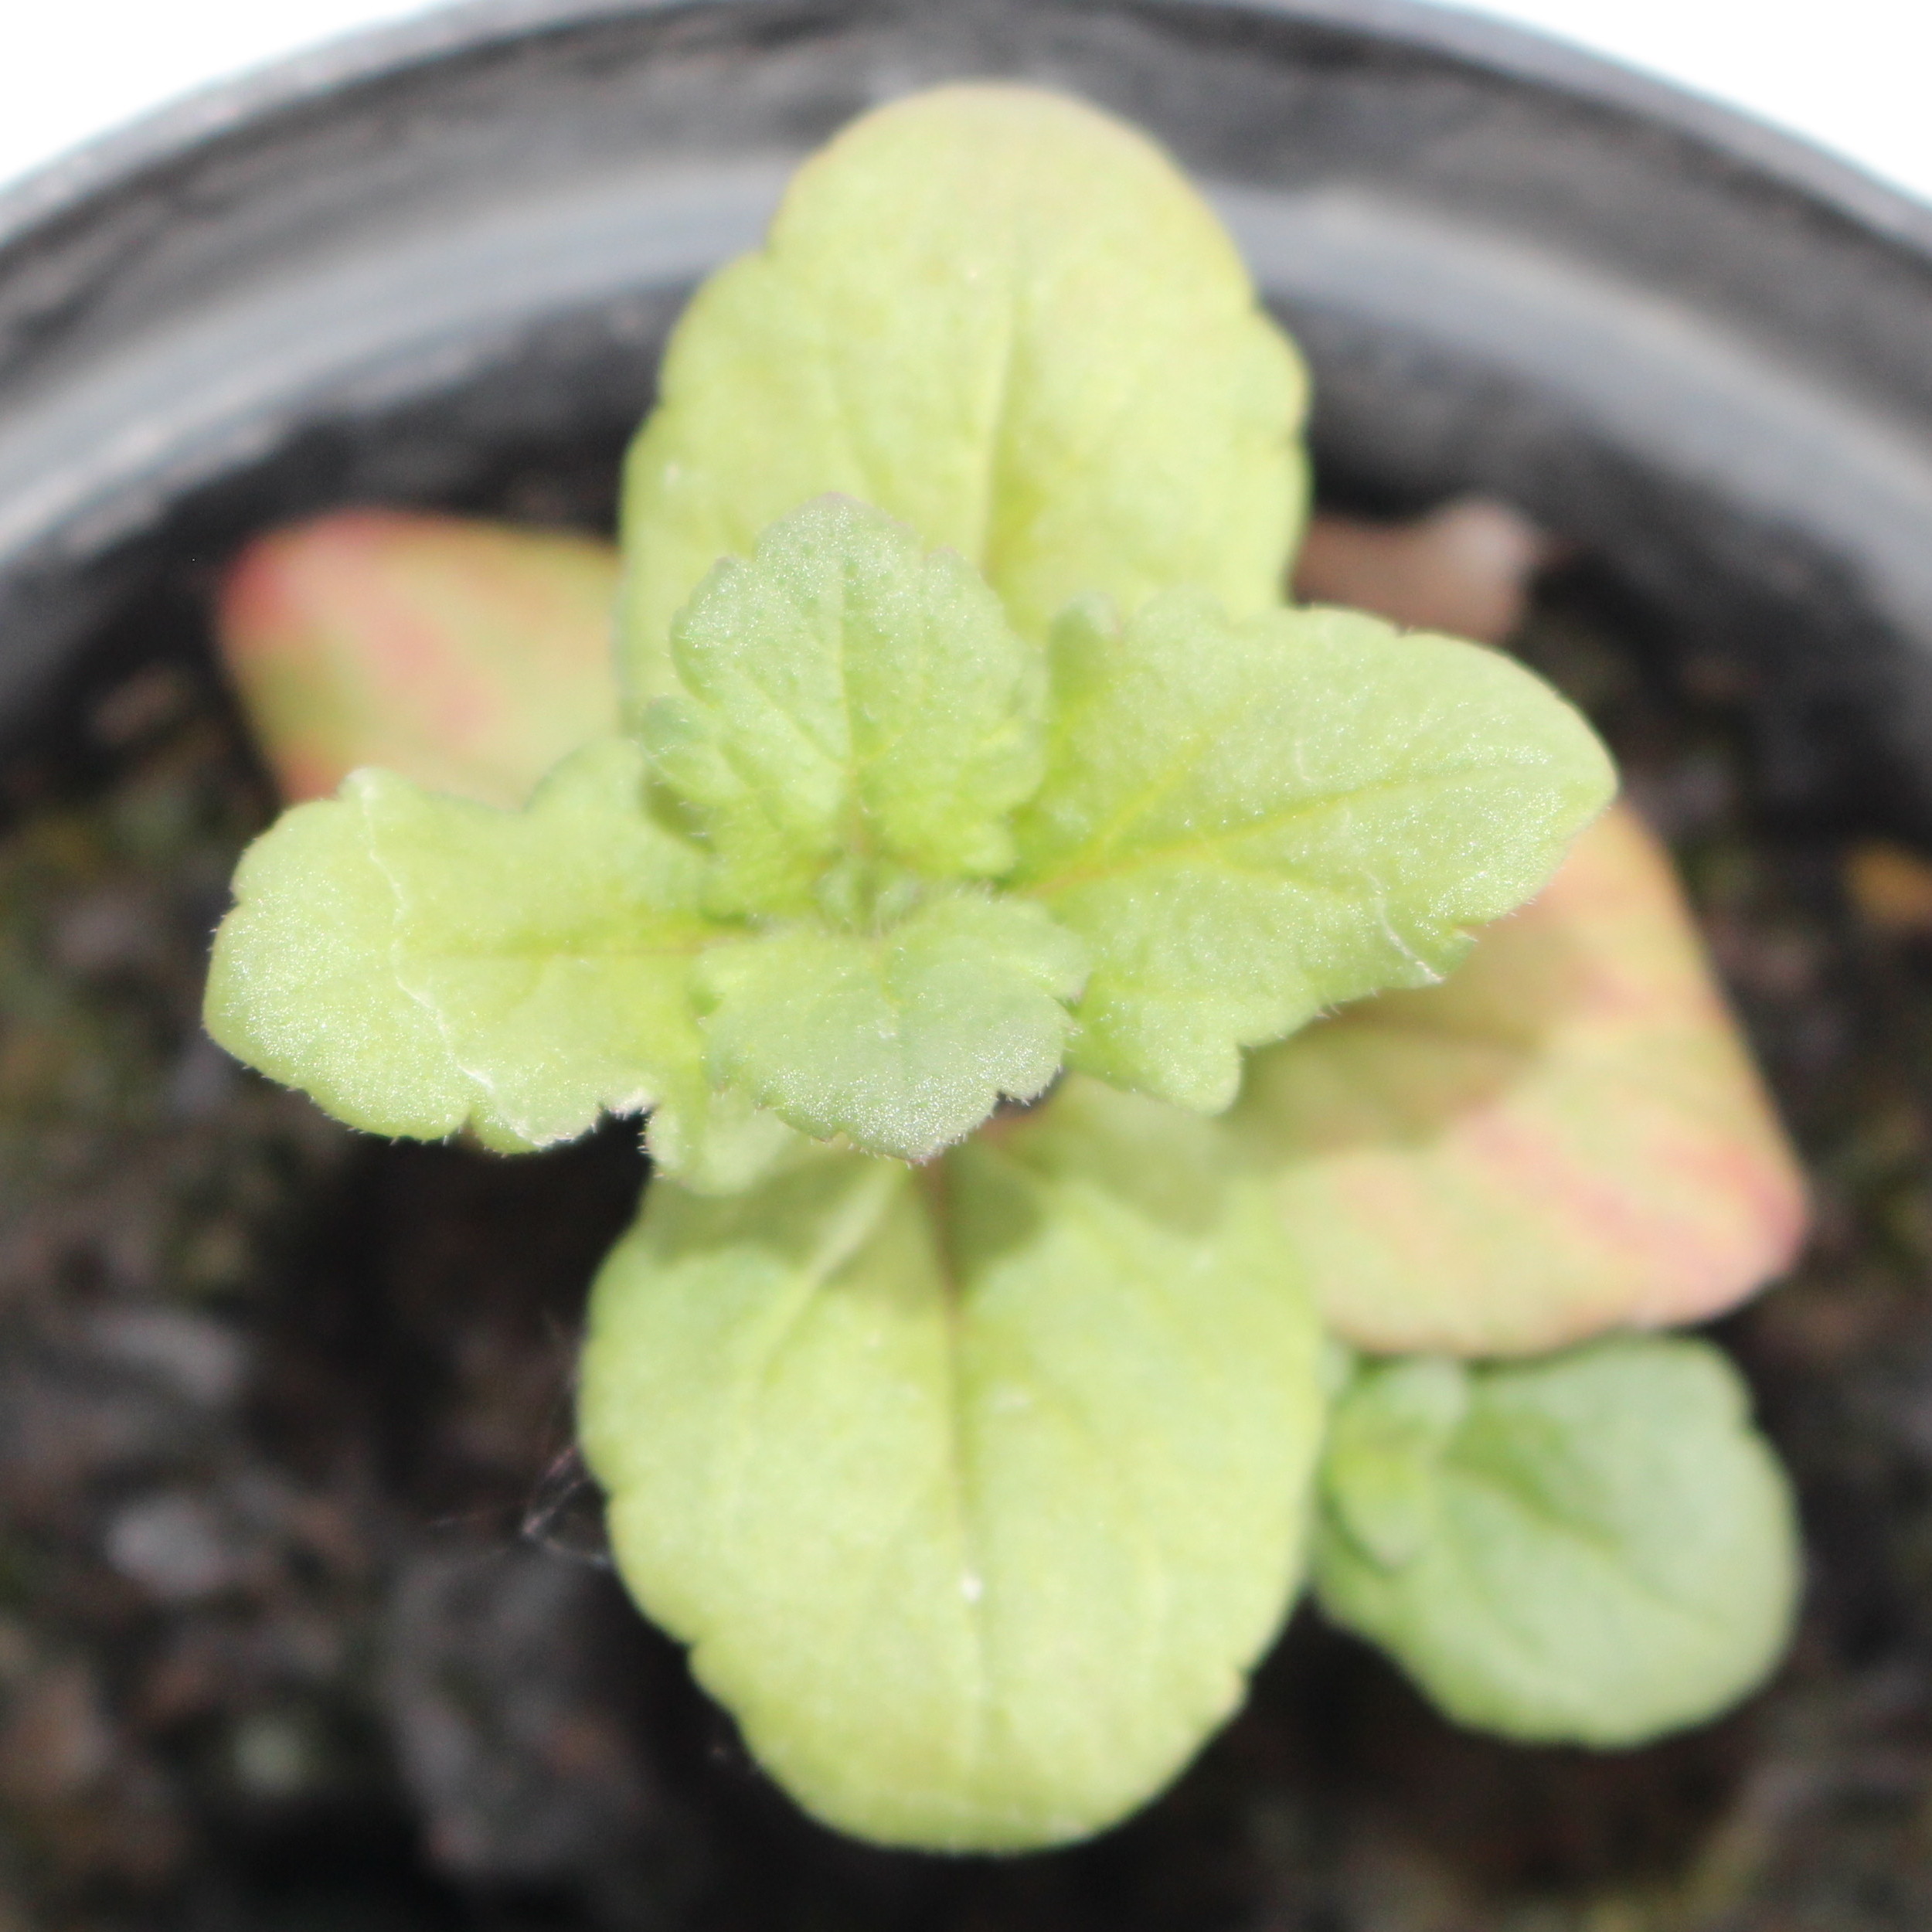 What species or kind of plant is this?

Veronica persica
